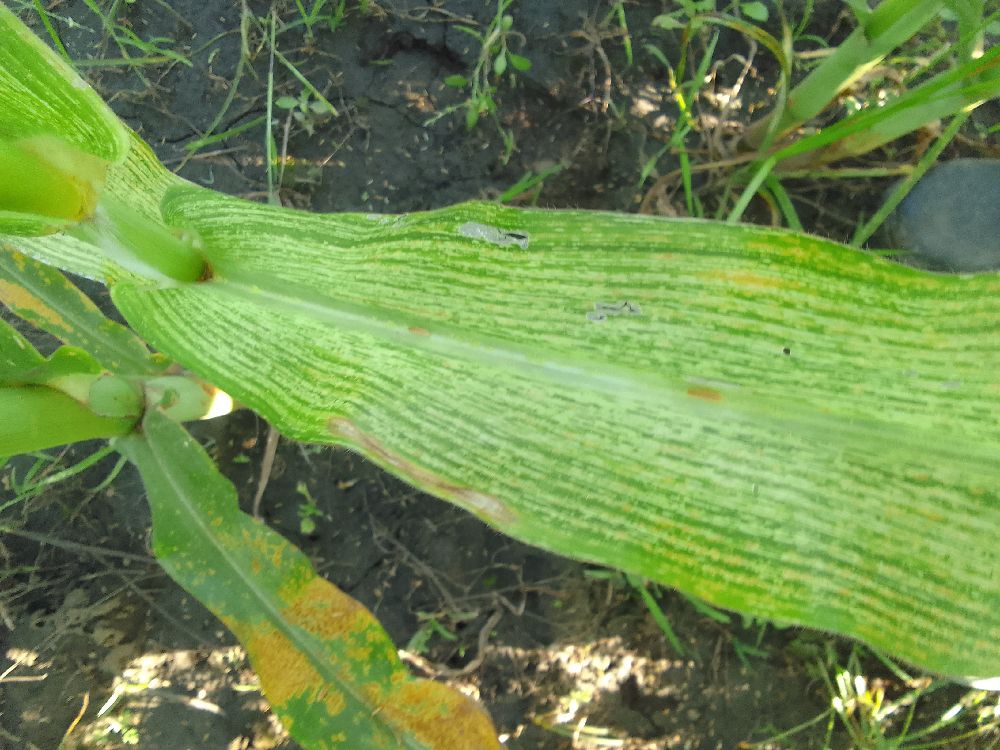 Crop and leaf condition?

maize, maize streak virus
